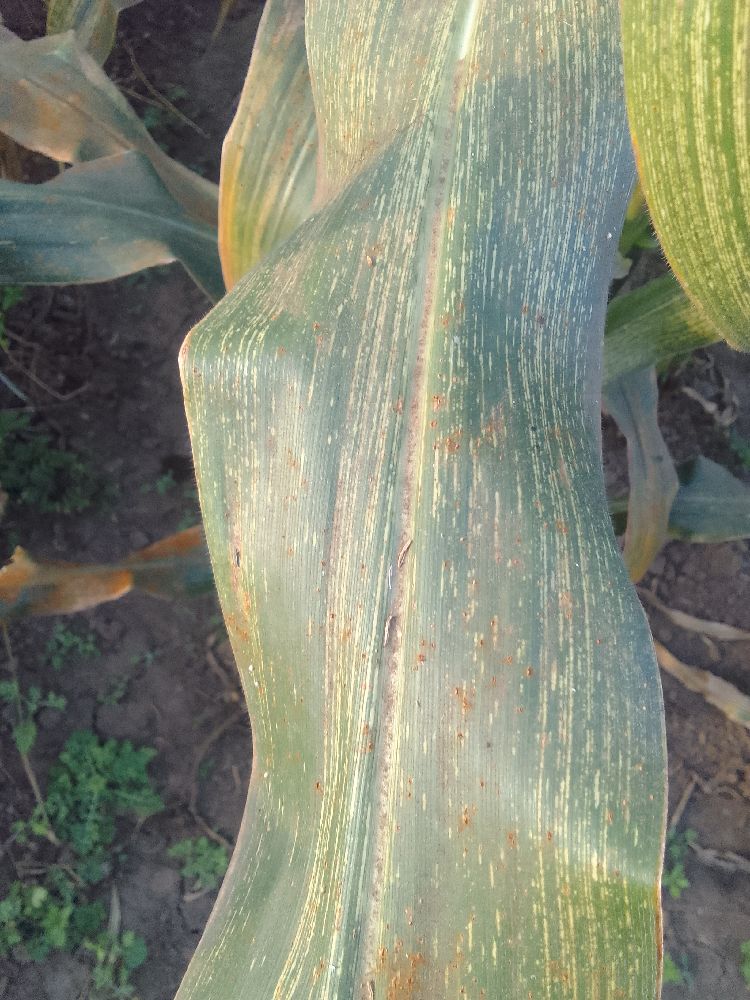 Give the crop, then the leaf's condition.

maize, maize streak virus
